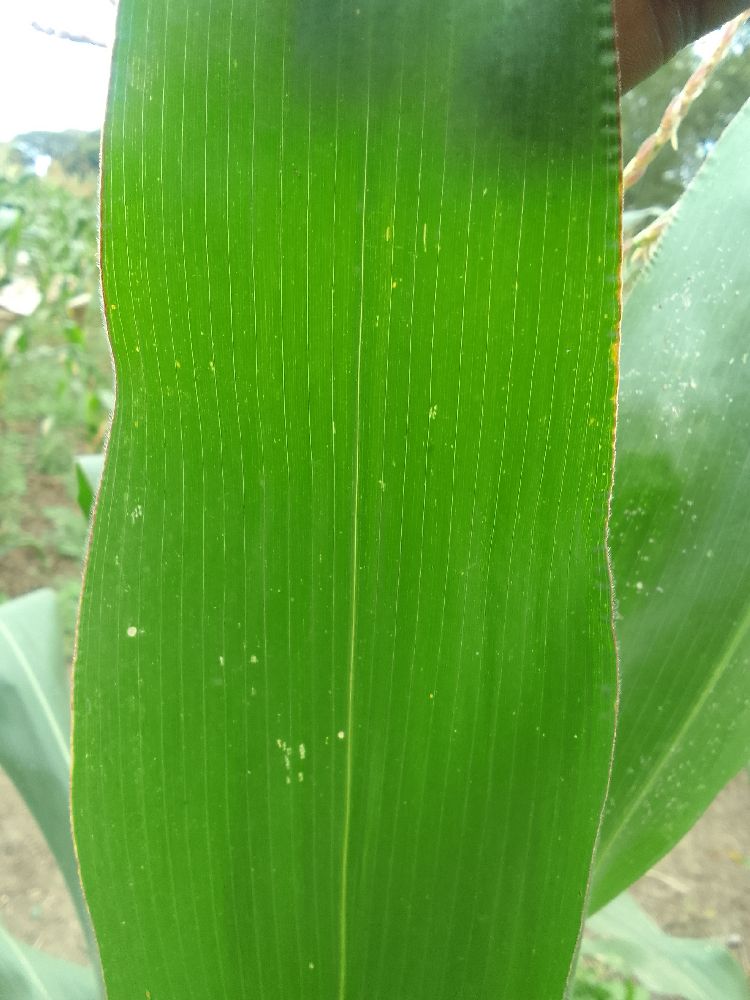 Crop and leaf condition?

maize, healthy
